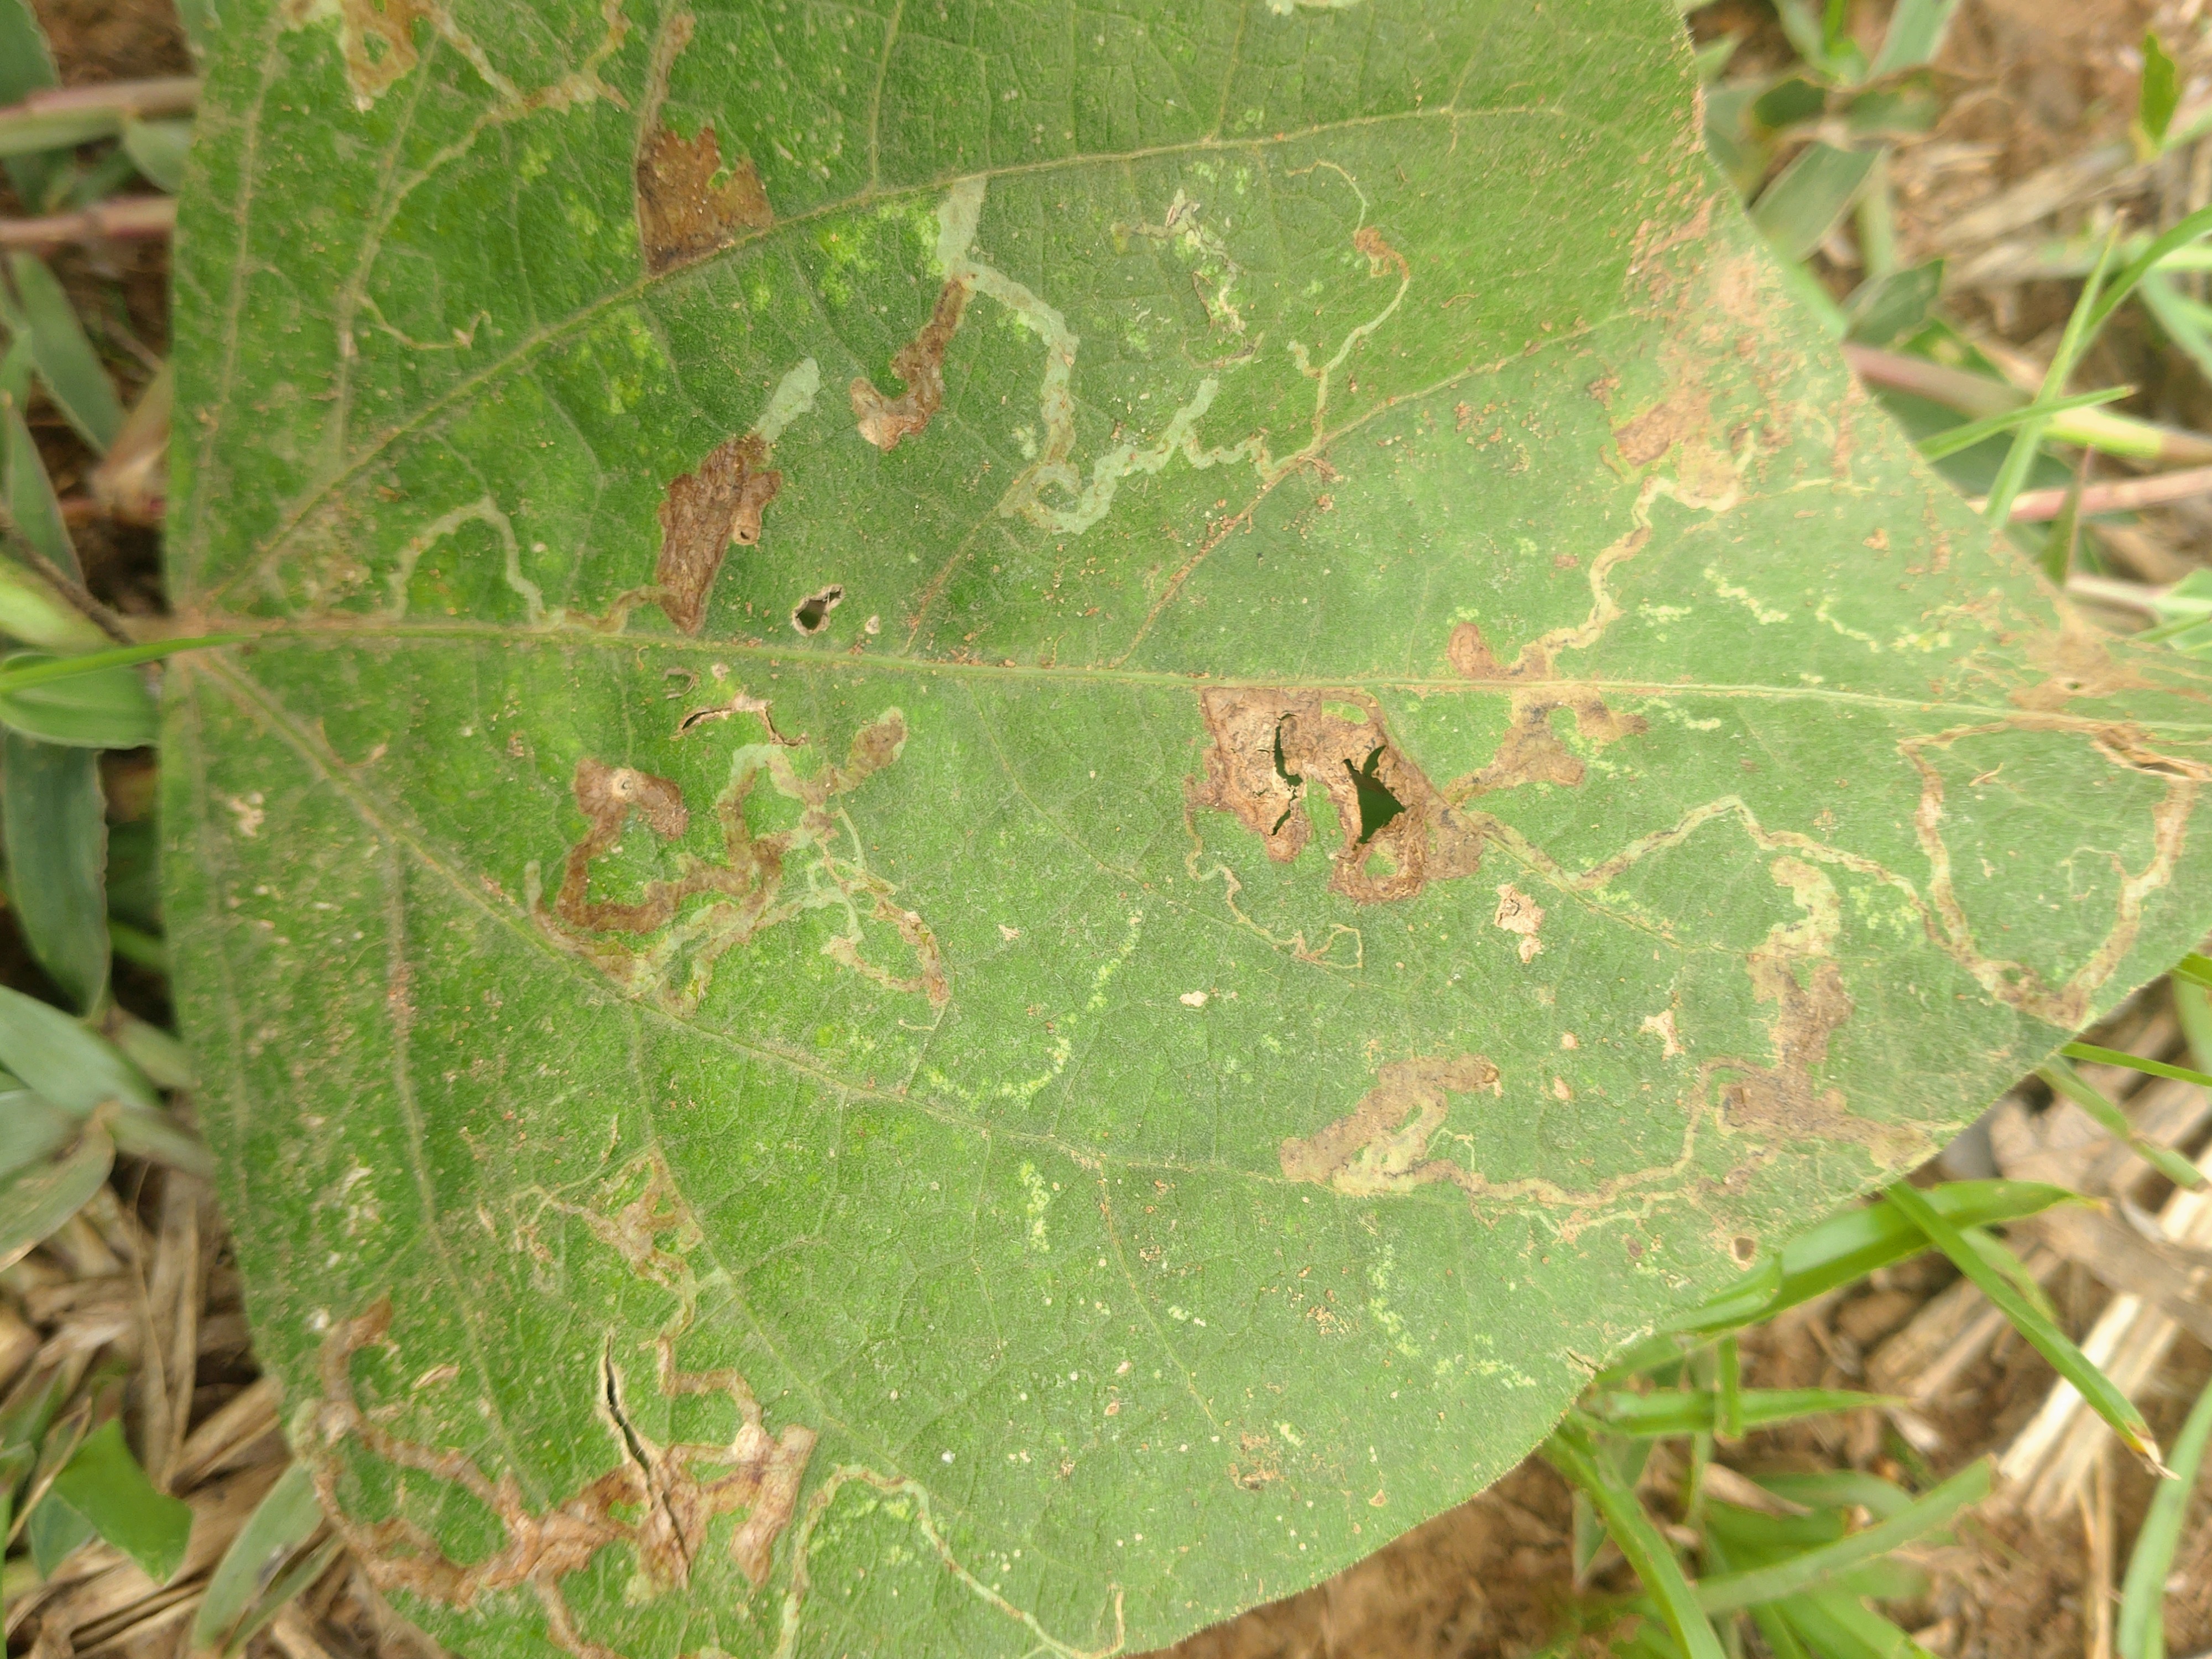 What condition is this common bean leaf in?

anthracnose
